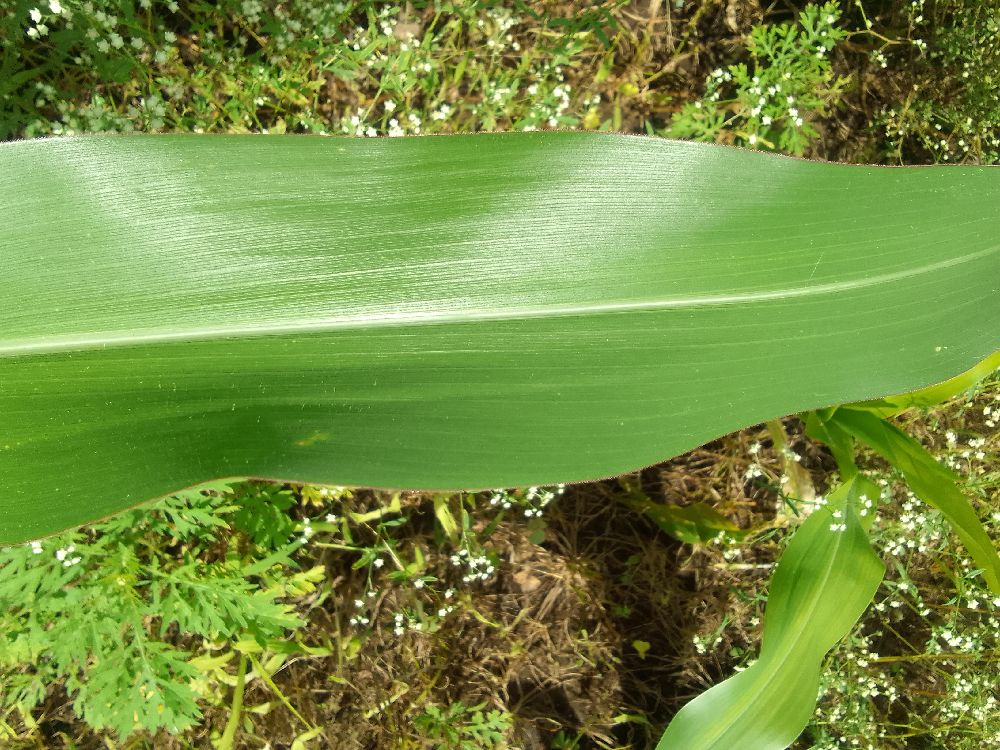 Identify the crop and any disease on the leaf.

maize, healthy
